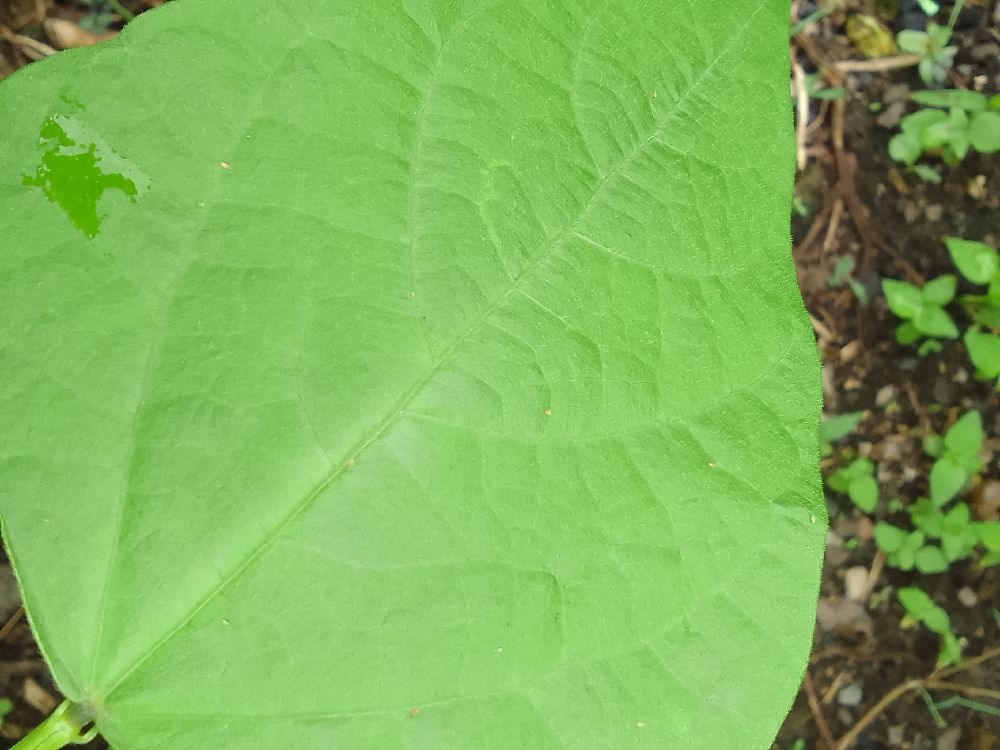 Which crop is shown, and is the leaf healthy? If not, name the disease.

common bean, healthy
